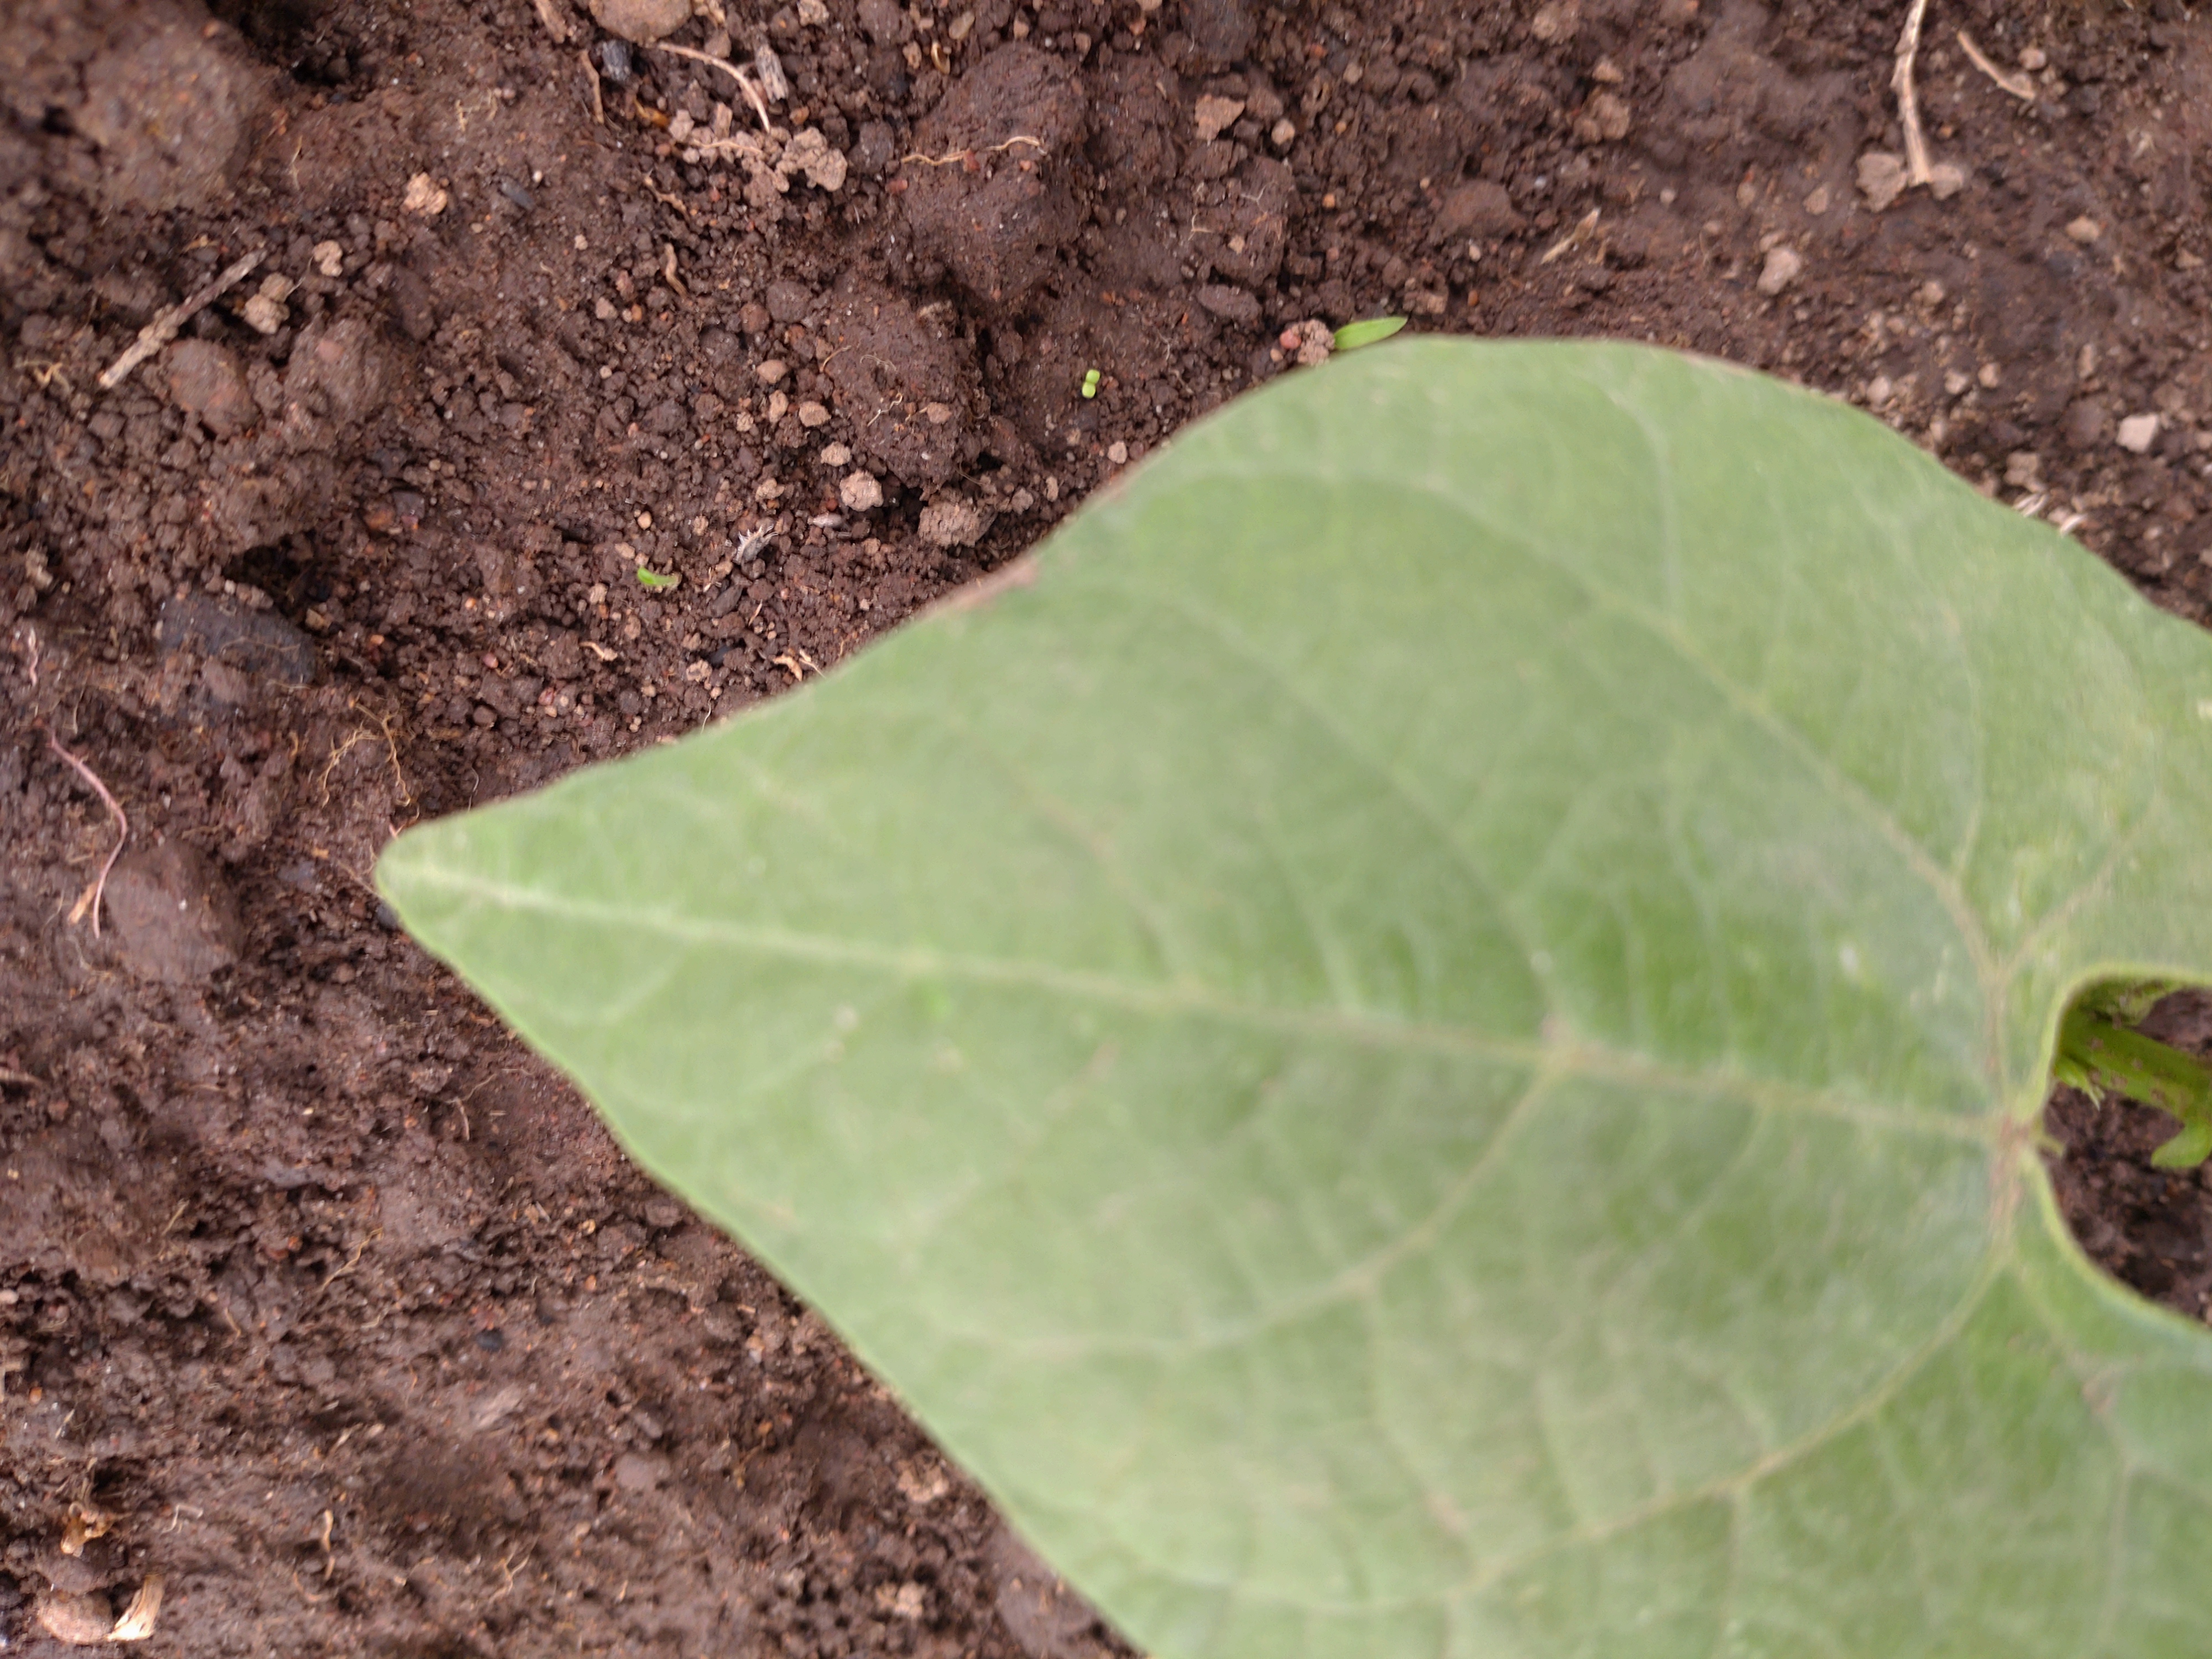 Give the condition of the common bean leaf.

healthy
